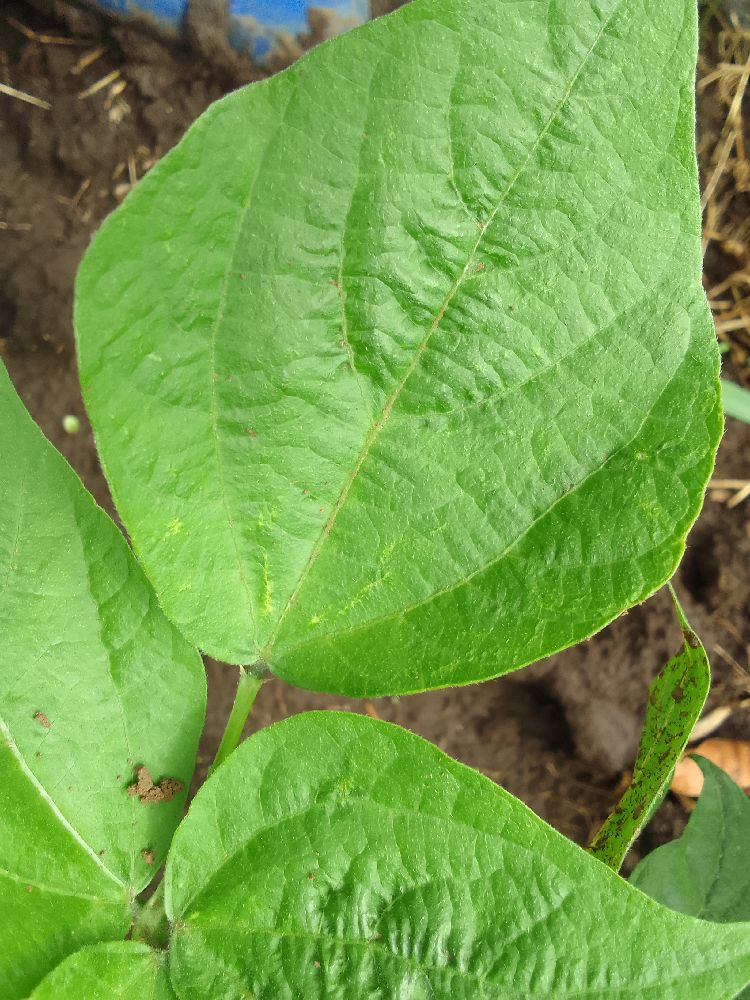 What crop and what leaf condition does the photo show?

common bean, healthy
